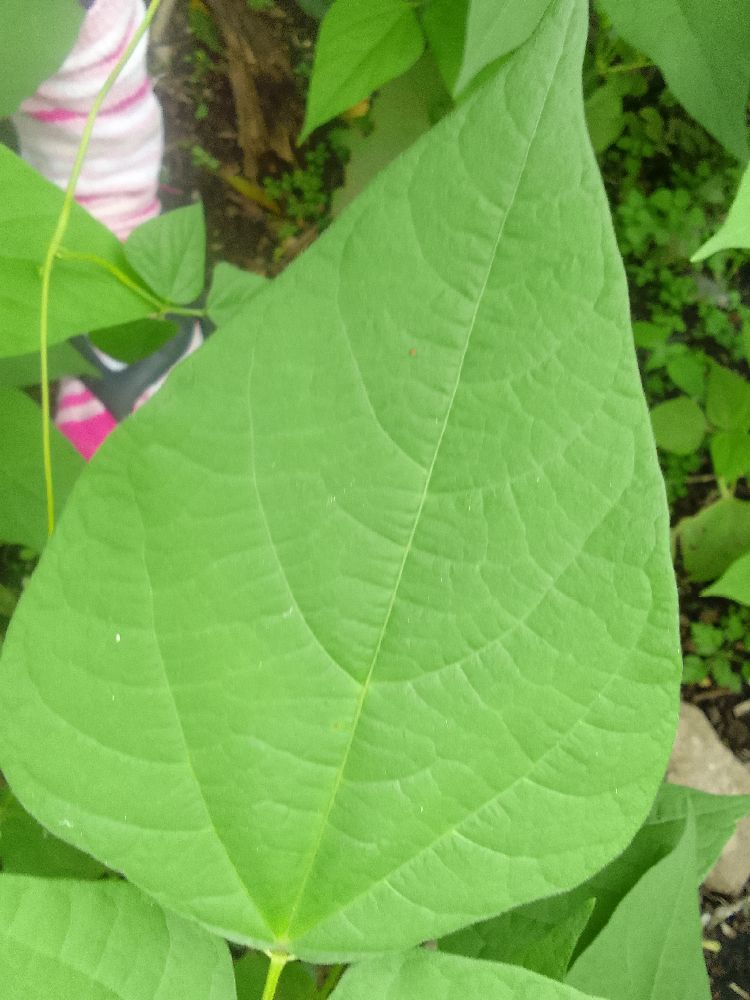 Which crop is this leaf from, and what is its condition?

common bean, healthy
